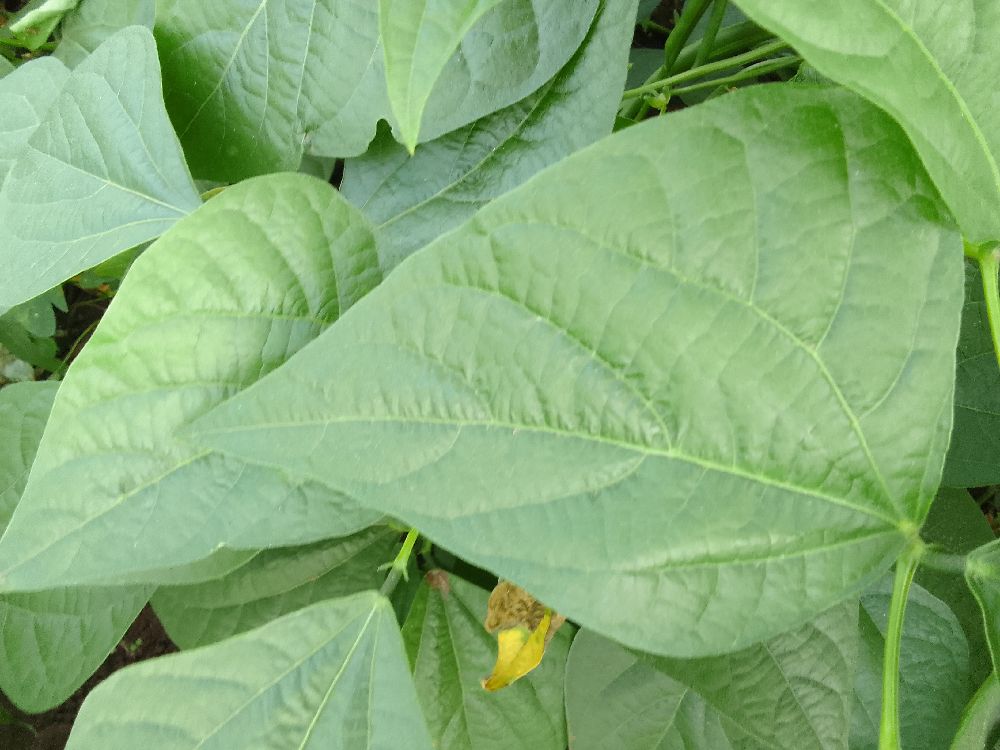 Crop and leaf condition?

common bean, healthy
